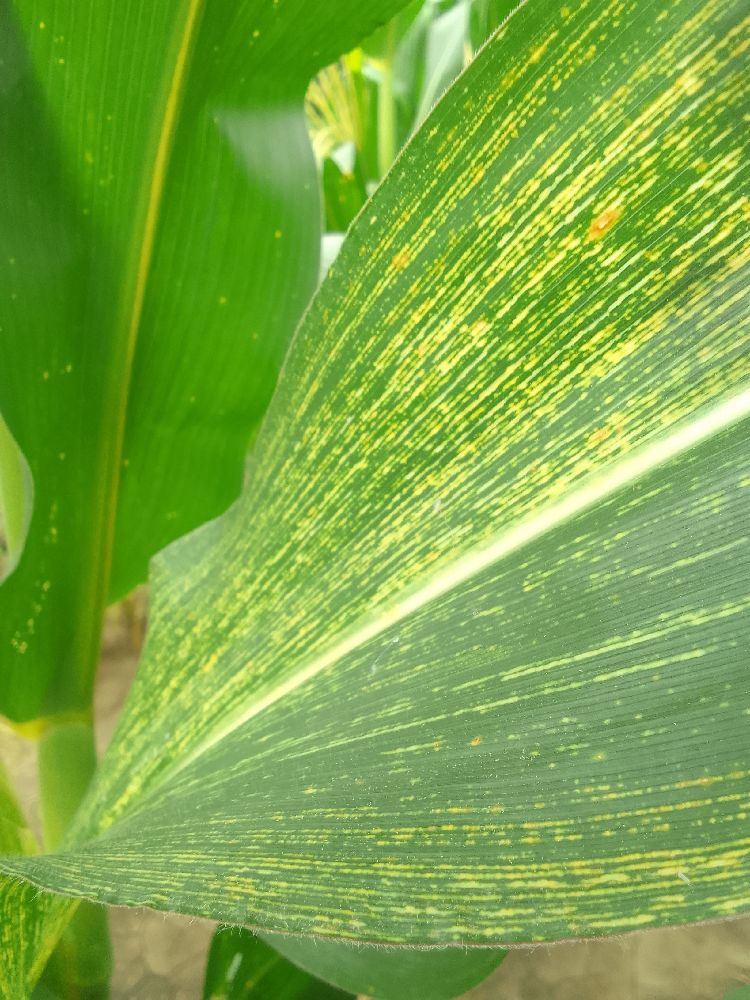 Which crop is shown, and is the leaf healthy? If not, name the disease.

maize, maize streak virus
